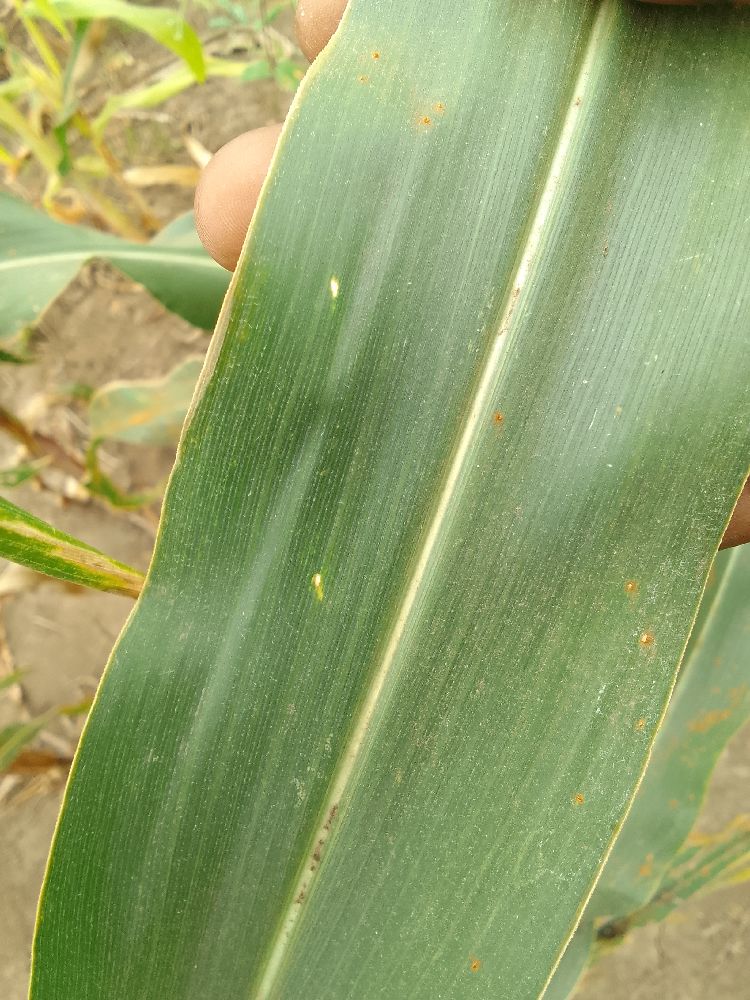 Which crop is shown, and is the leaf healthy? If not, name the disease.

maize, healthy
